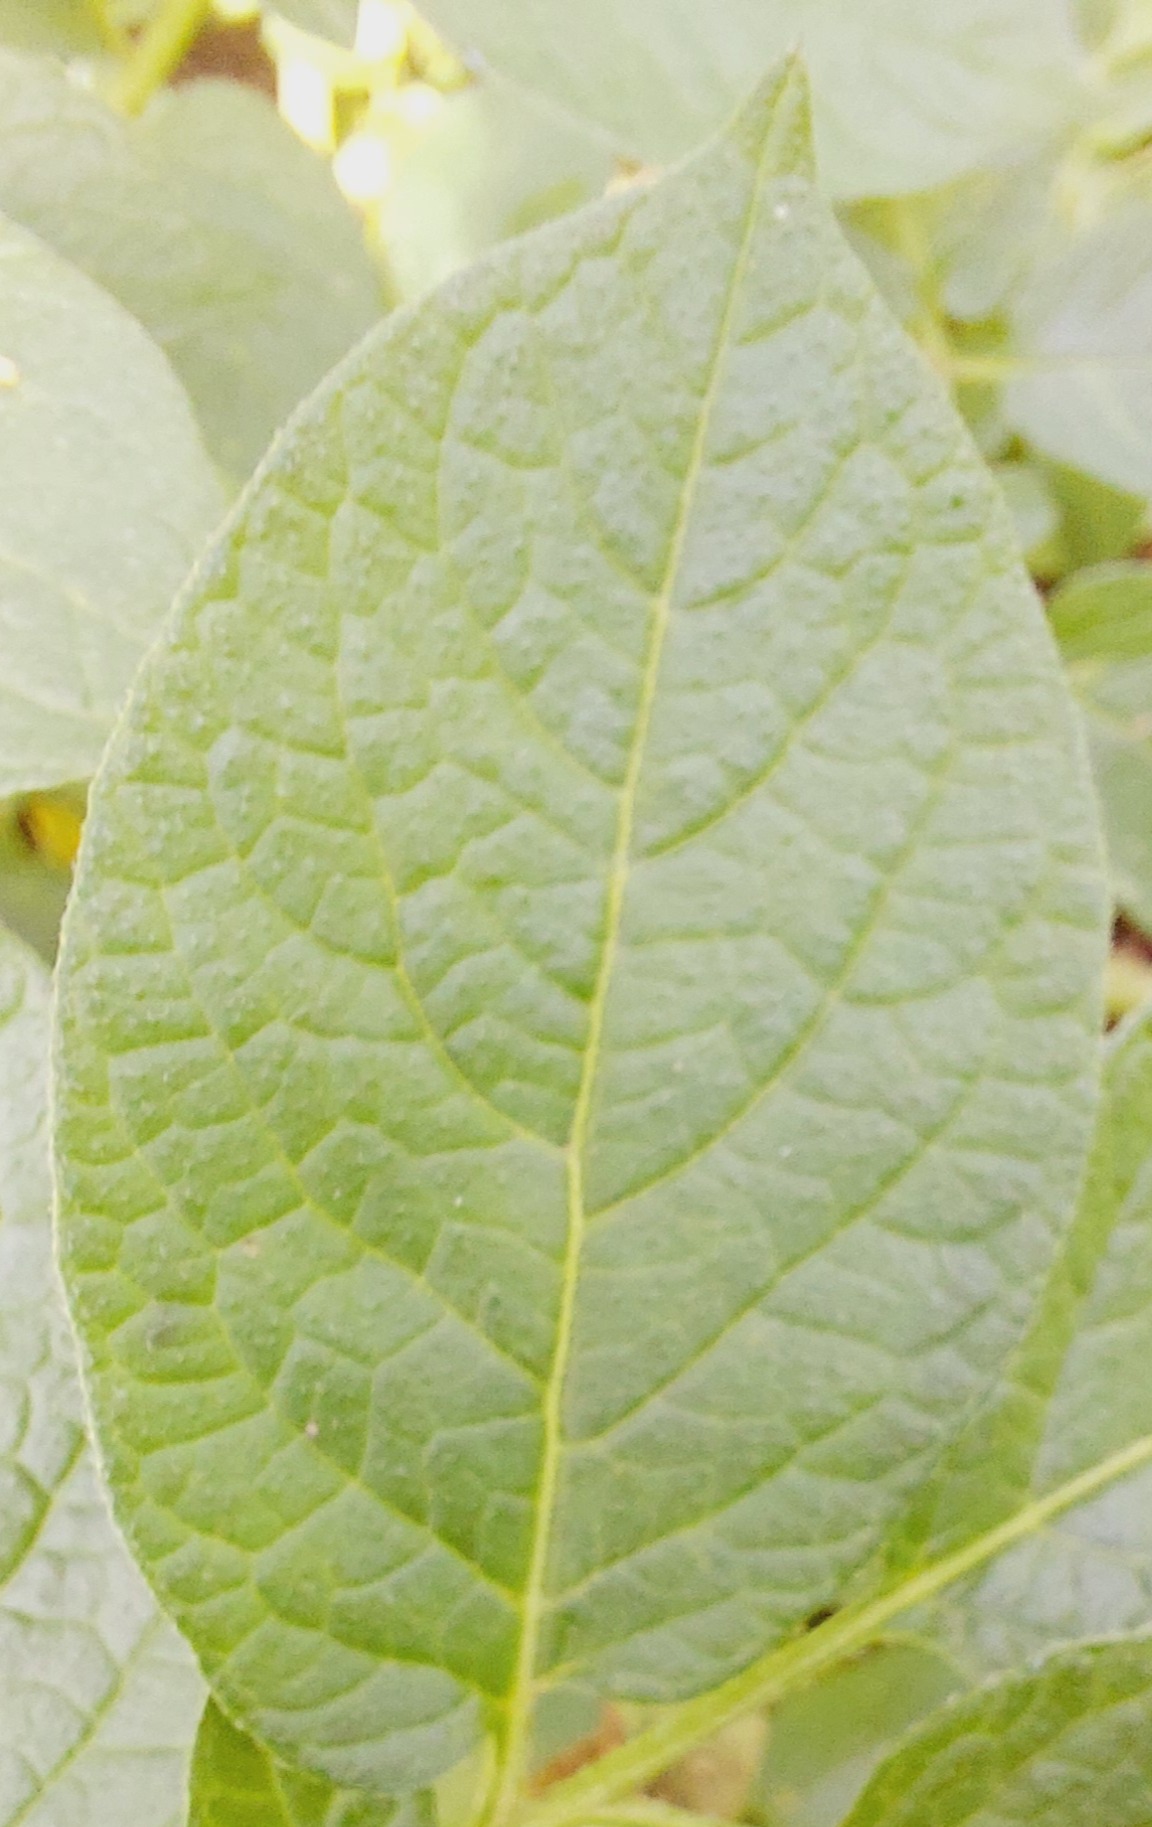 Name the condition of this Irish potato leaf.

healthy
